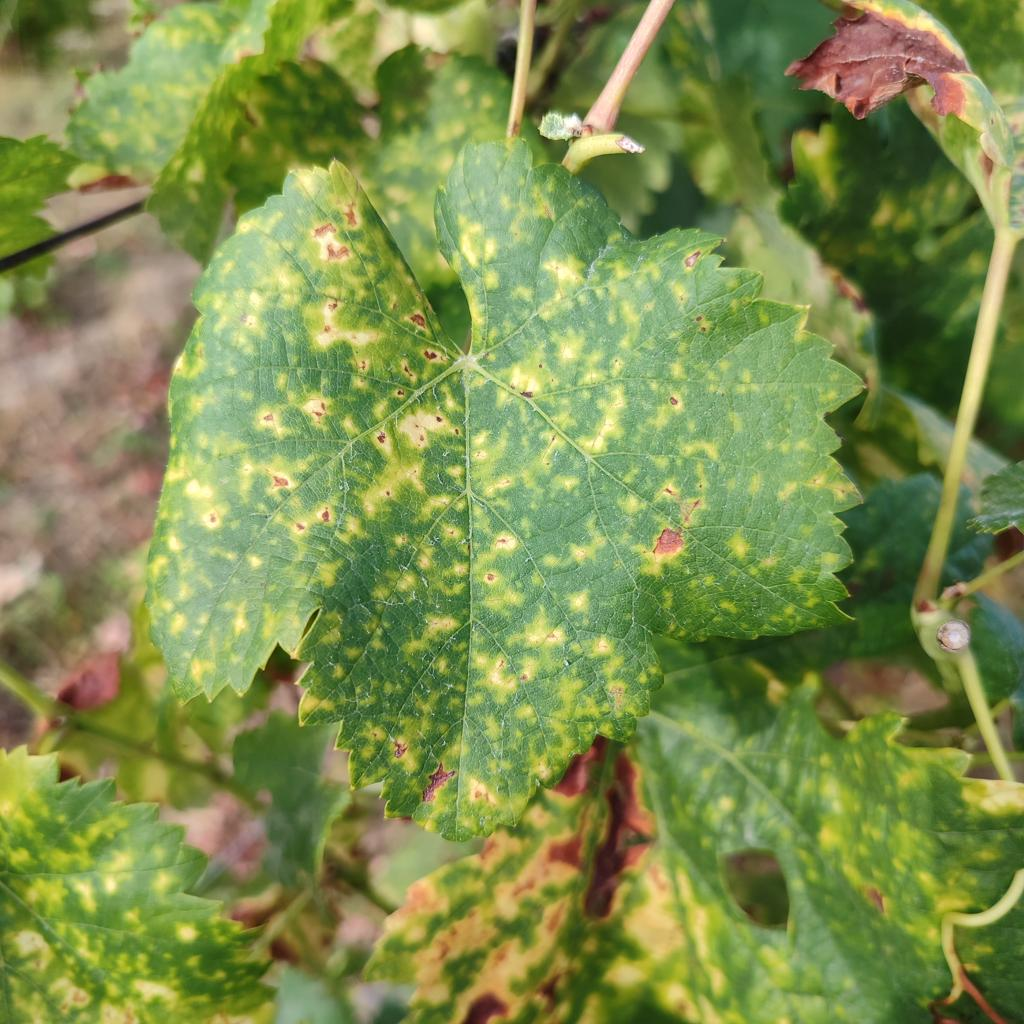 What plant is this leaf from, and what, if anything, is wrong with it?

grapevine, esca complex
